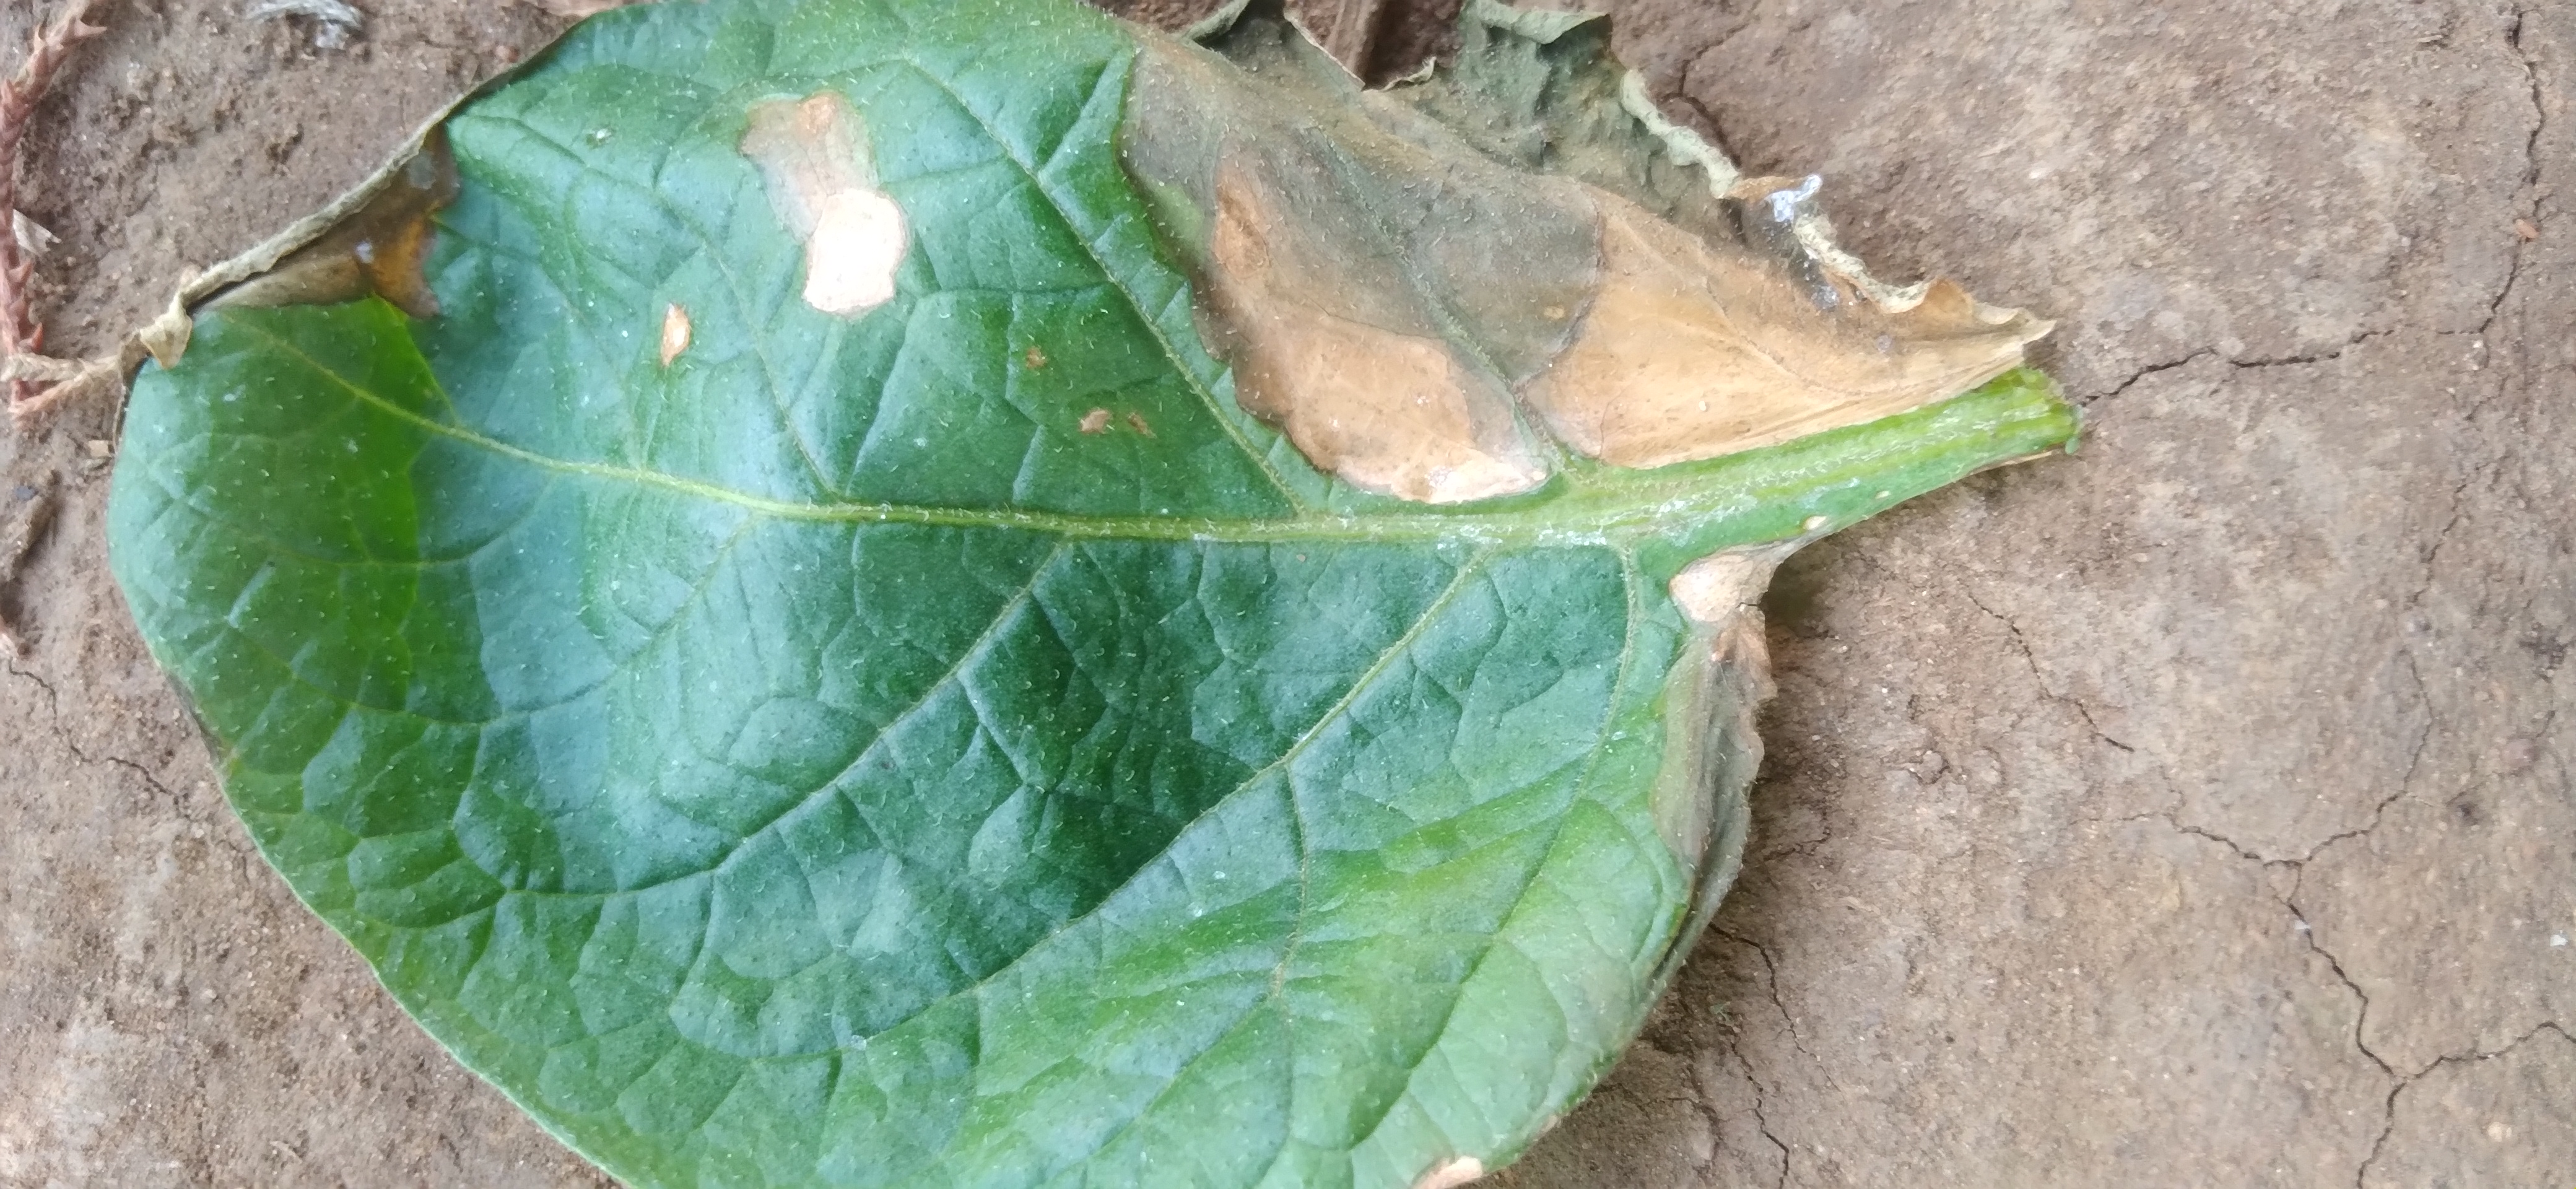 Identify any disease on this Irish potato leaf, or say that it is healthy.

early blight
